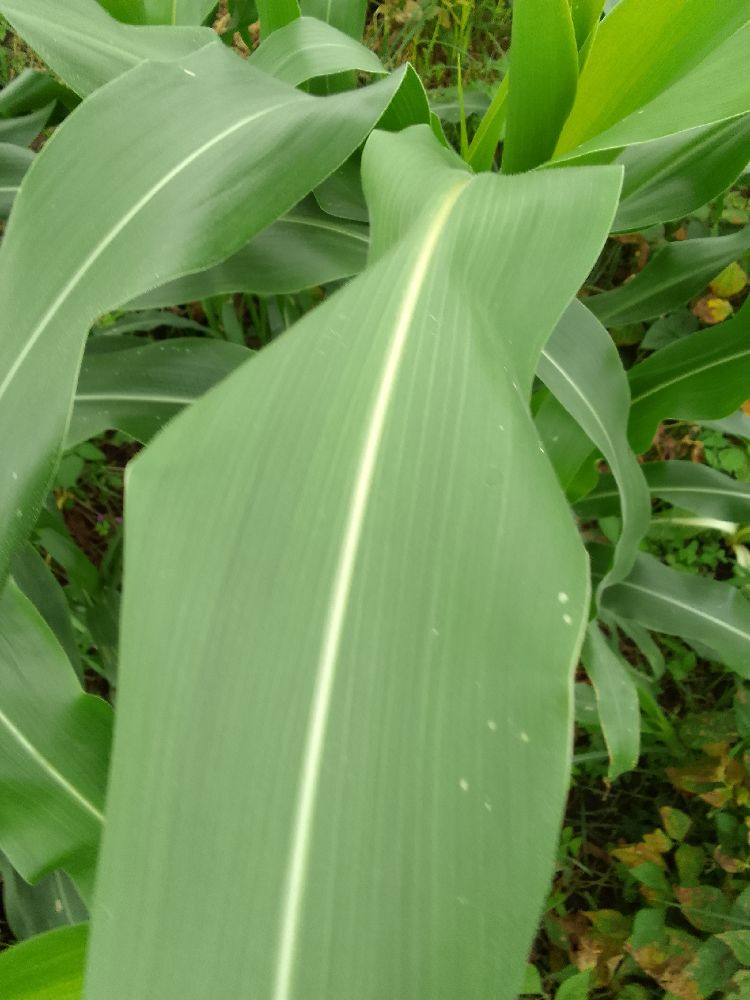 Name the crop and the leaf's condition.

maize, healthy
